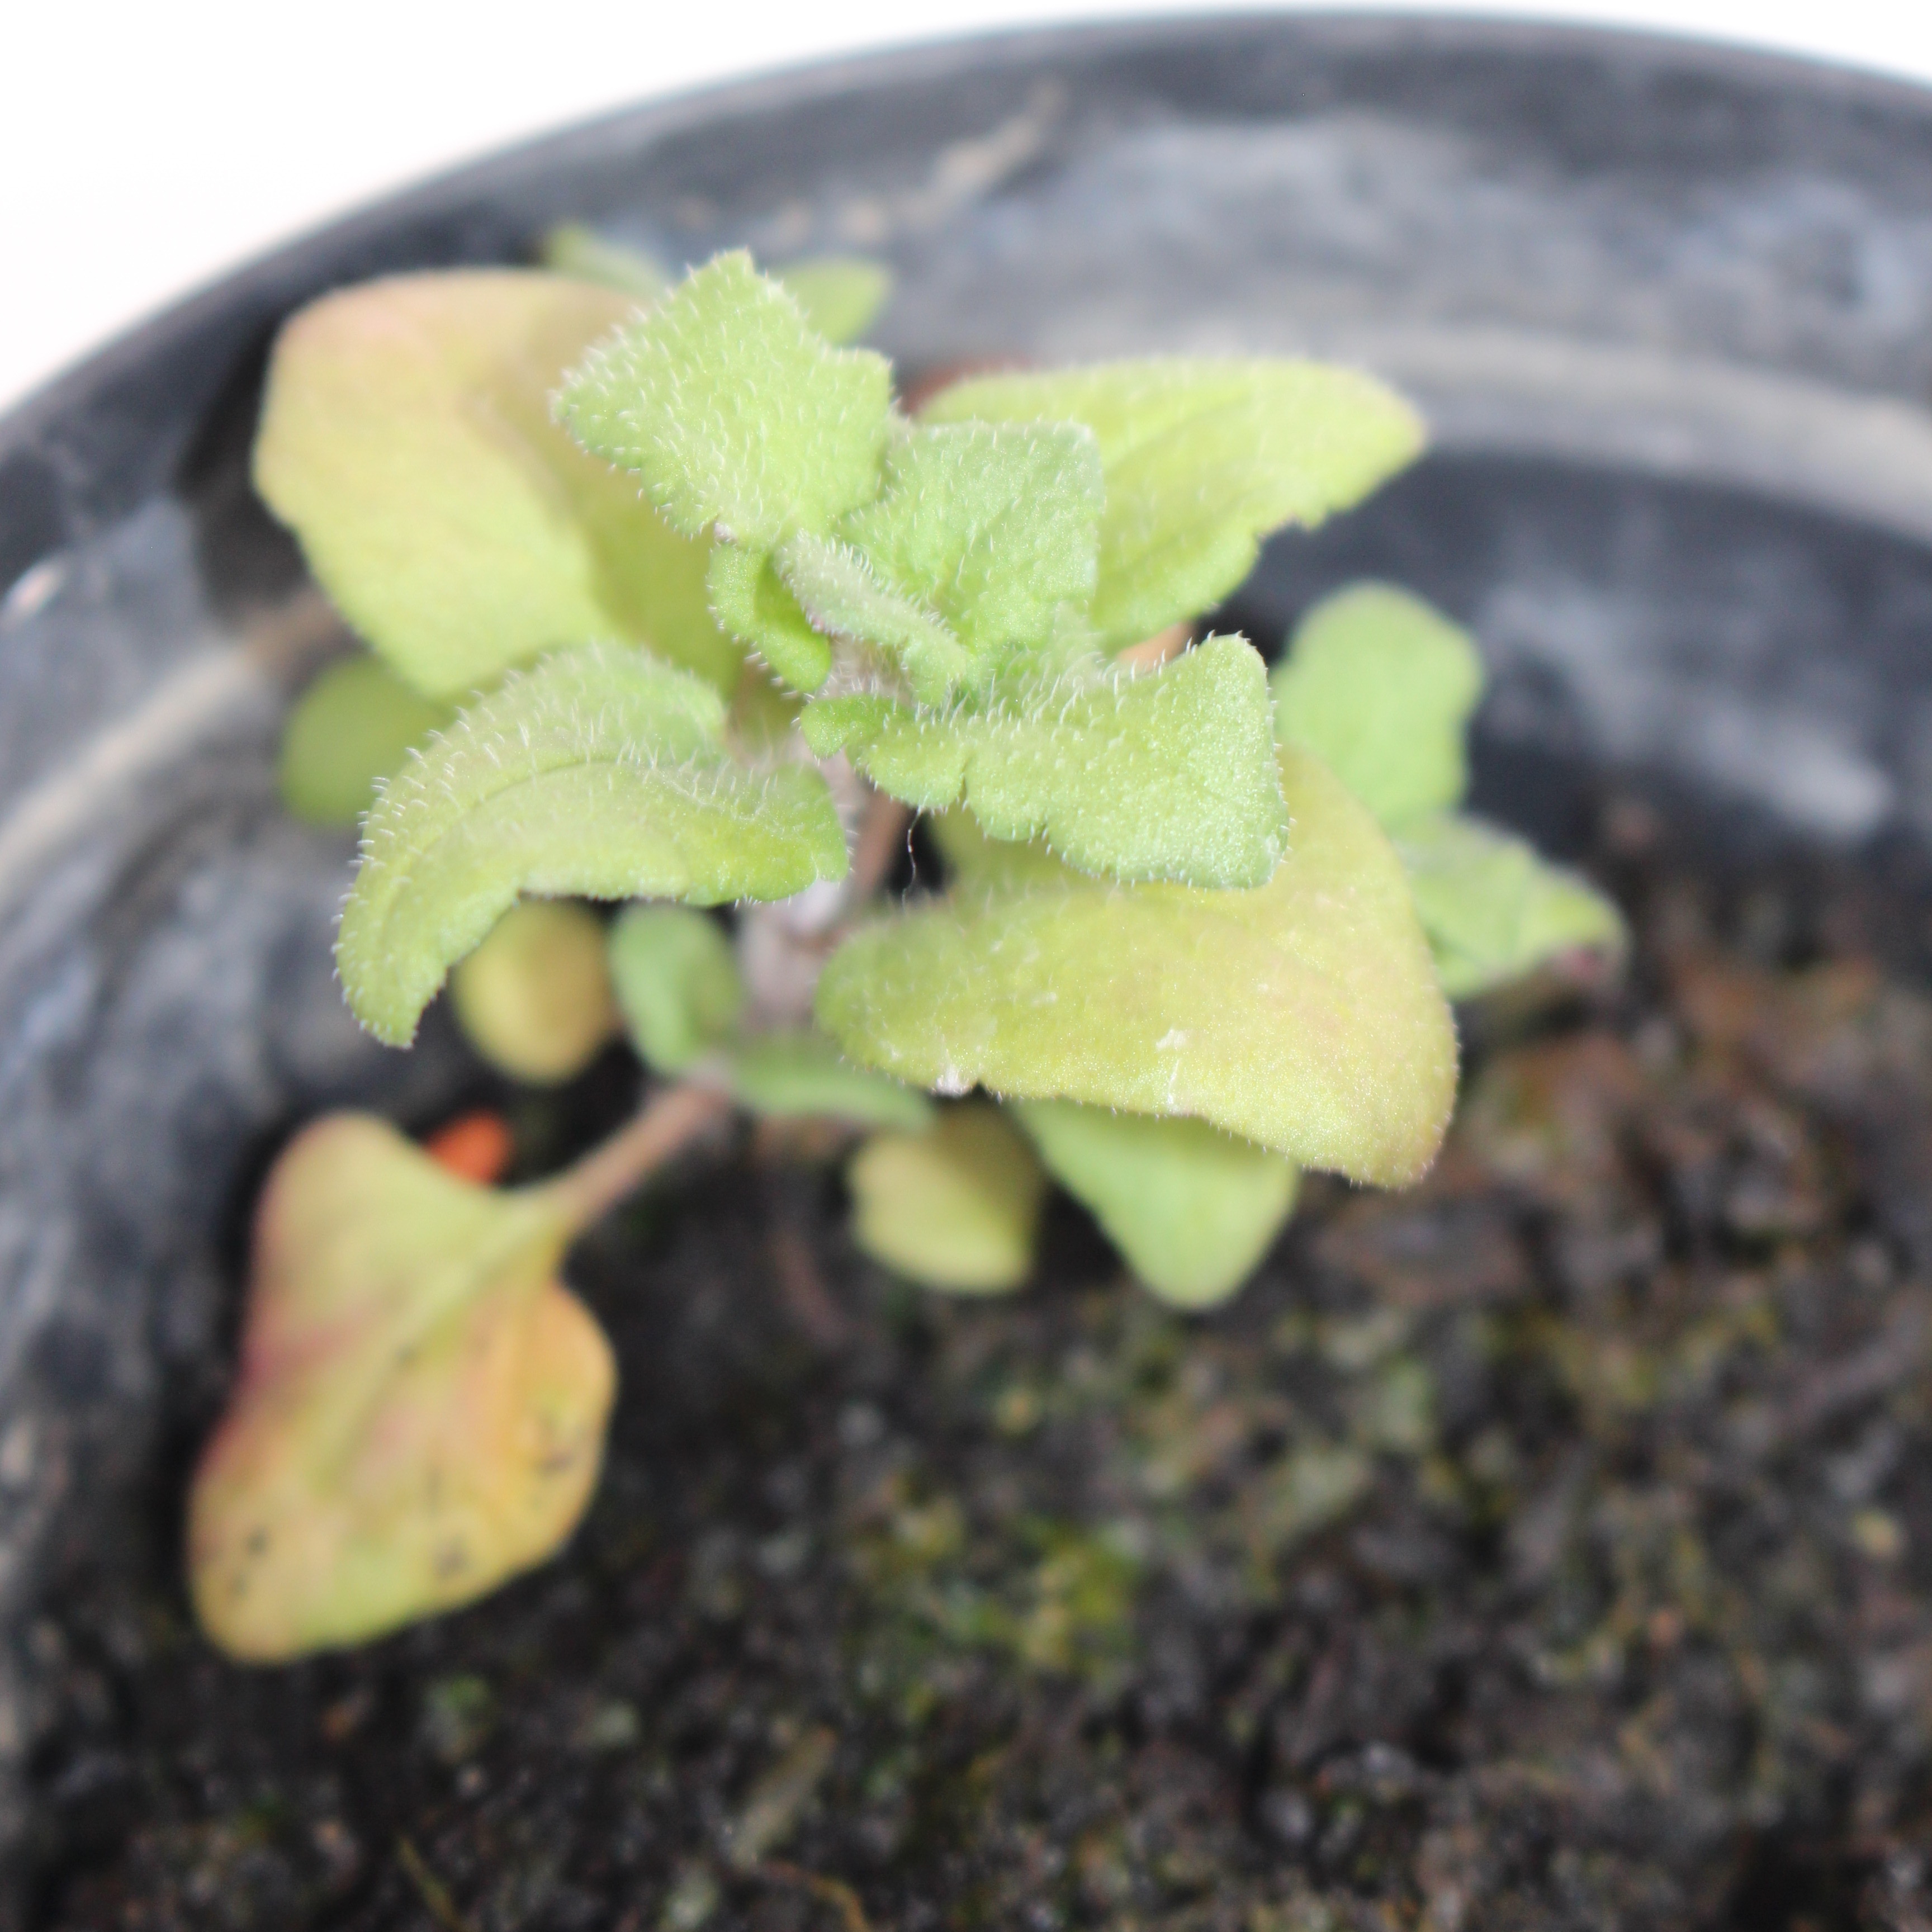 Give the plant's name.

Veronica persica
